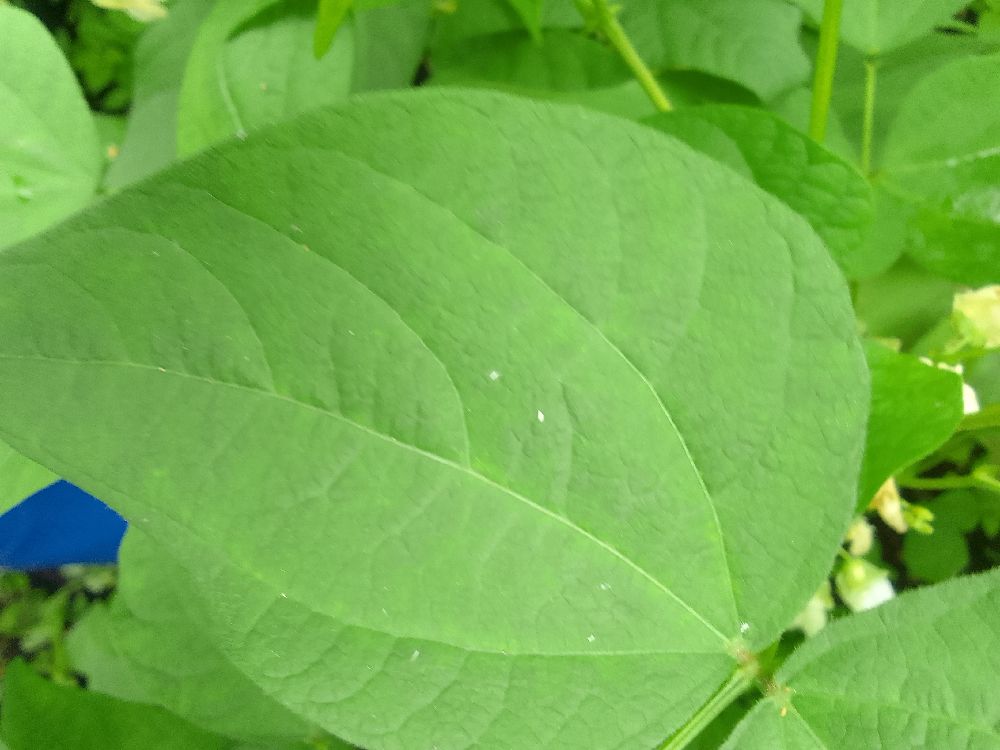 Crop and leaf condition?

common bean, healthy
